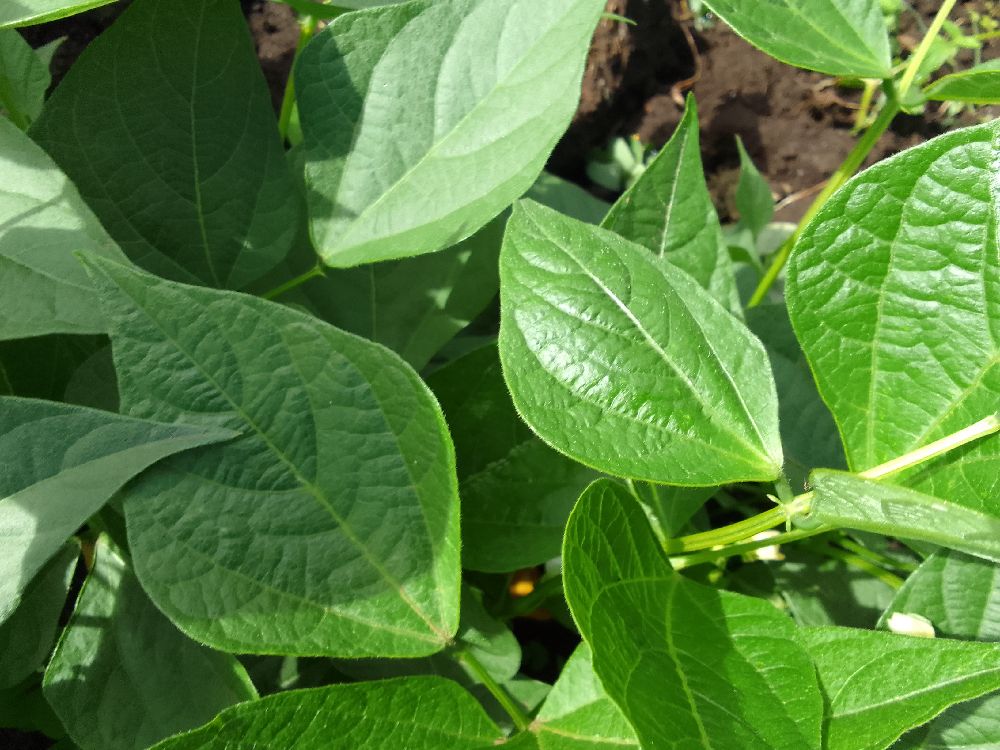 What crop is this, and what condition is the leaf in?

common bean, healthy
